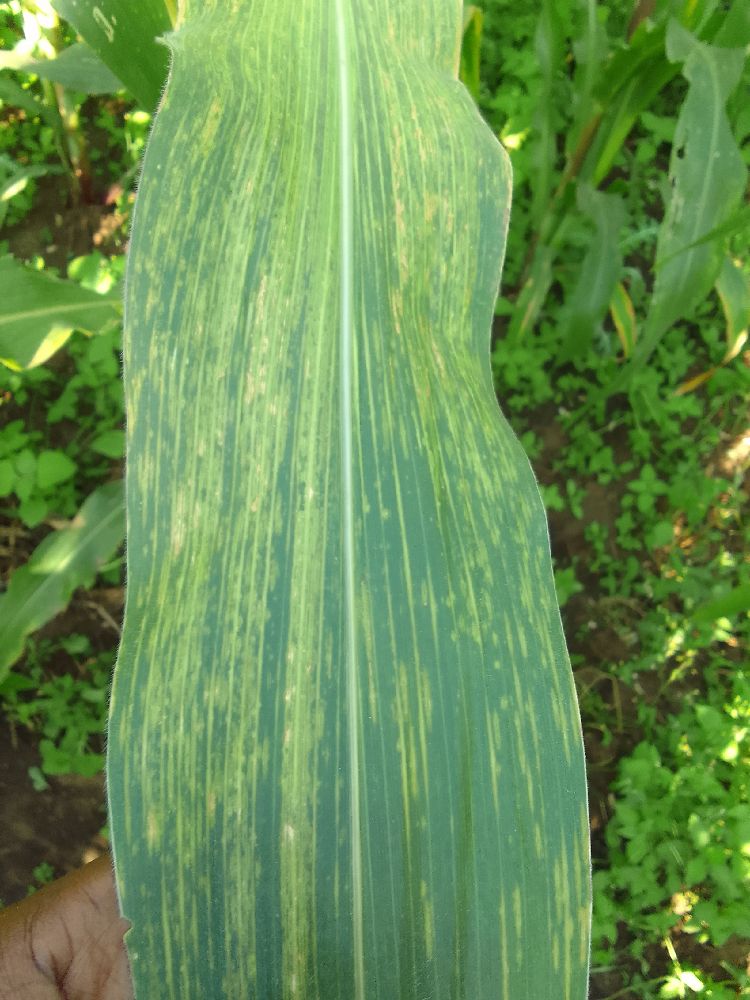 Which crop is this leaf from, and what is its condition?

maize, maize lethal necrosis
